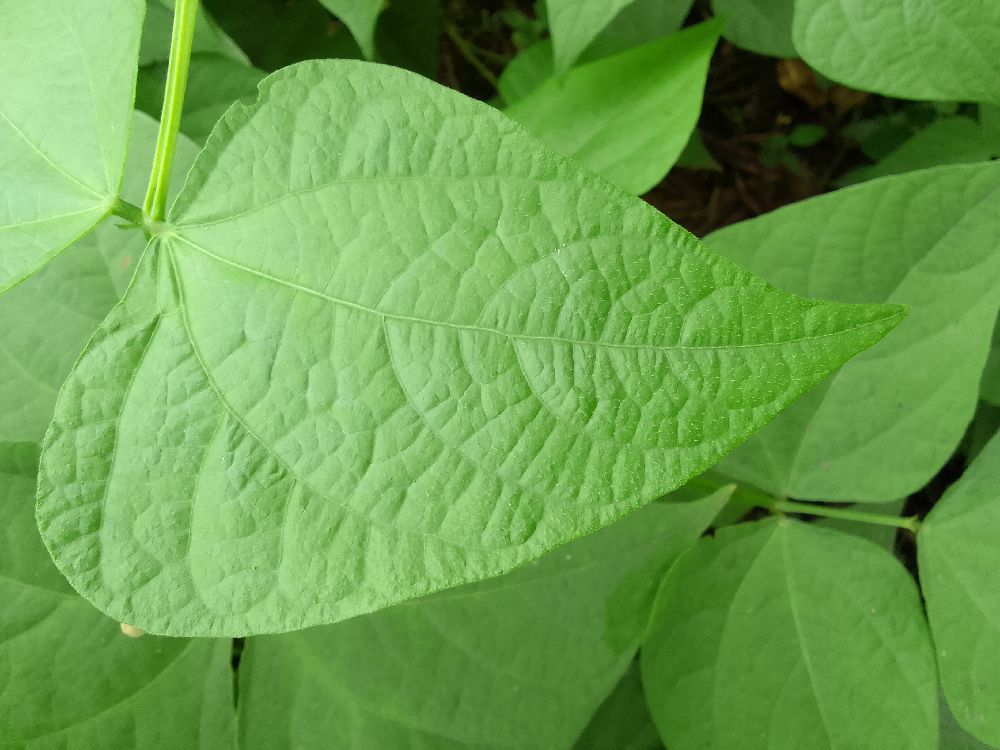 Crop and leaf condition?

common bean, healthy
